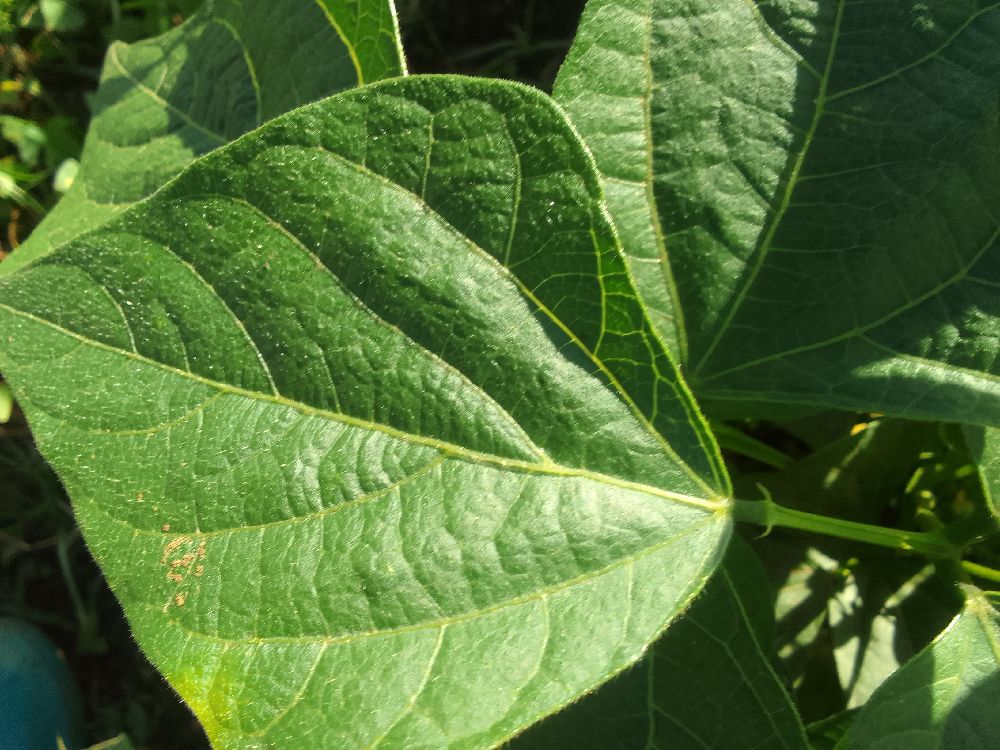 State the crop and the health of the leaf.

common bean, healthy
